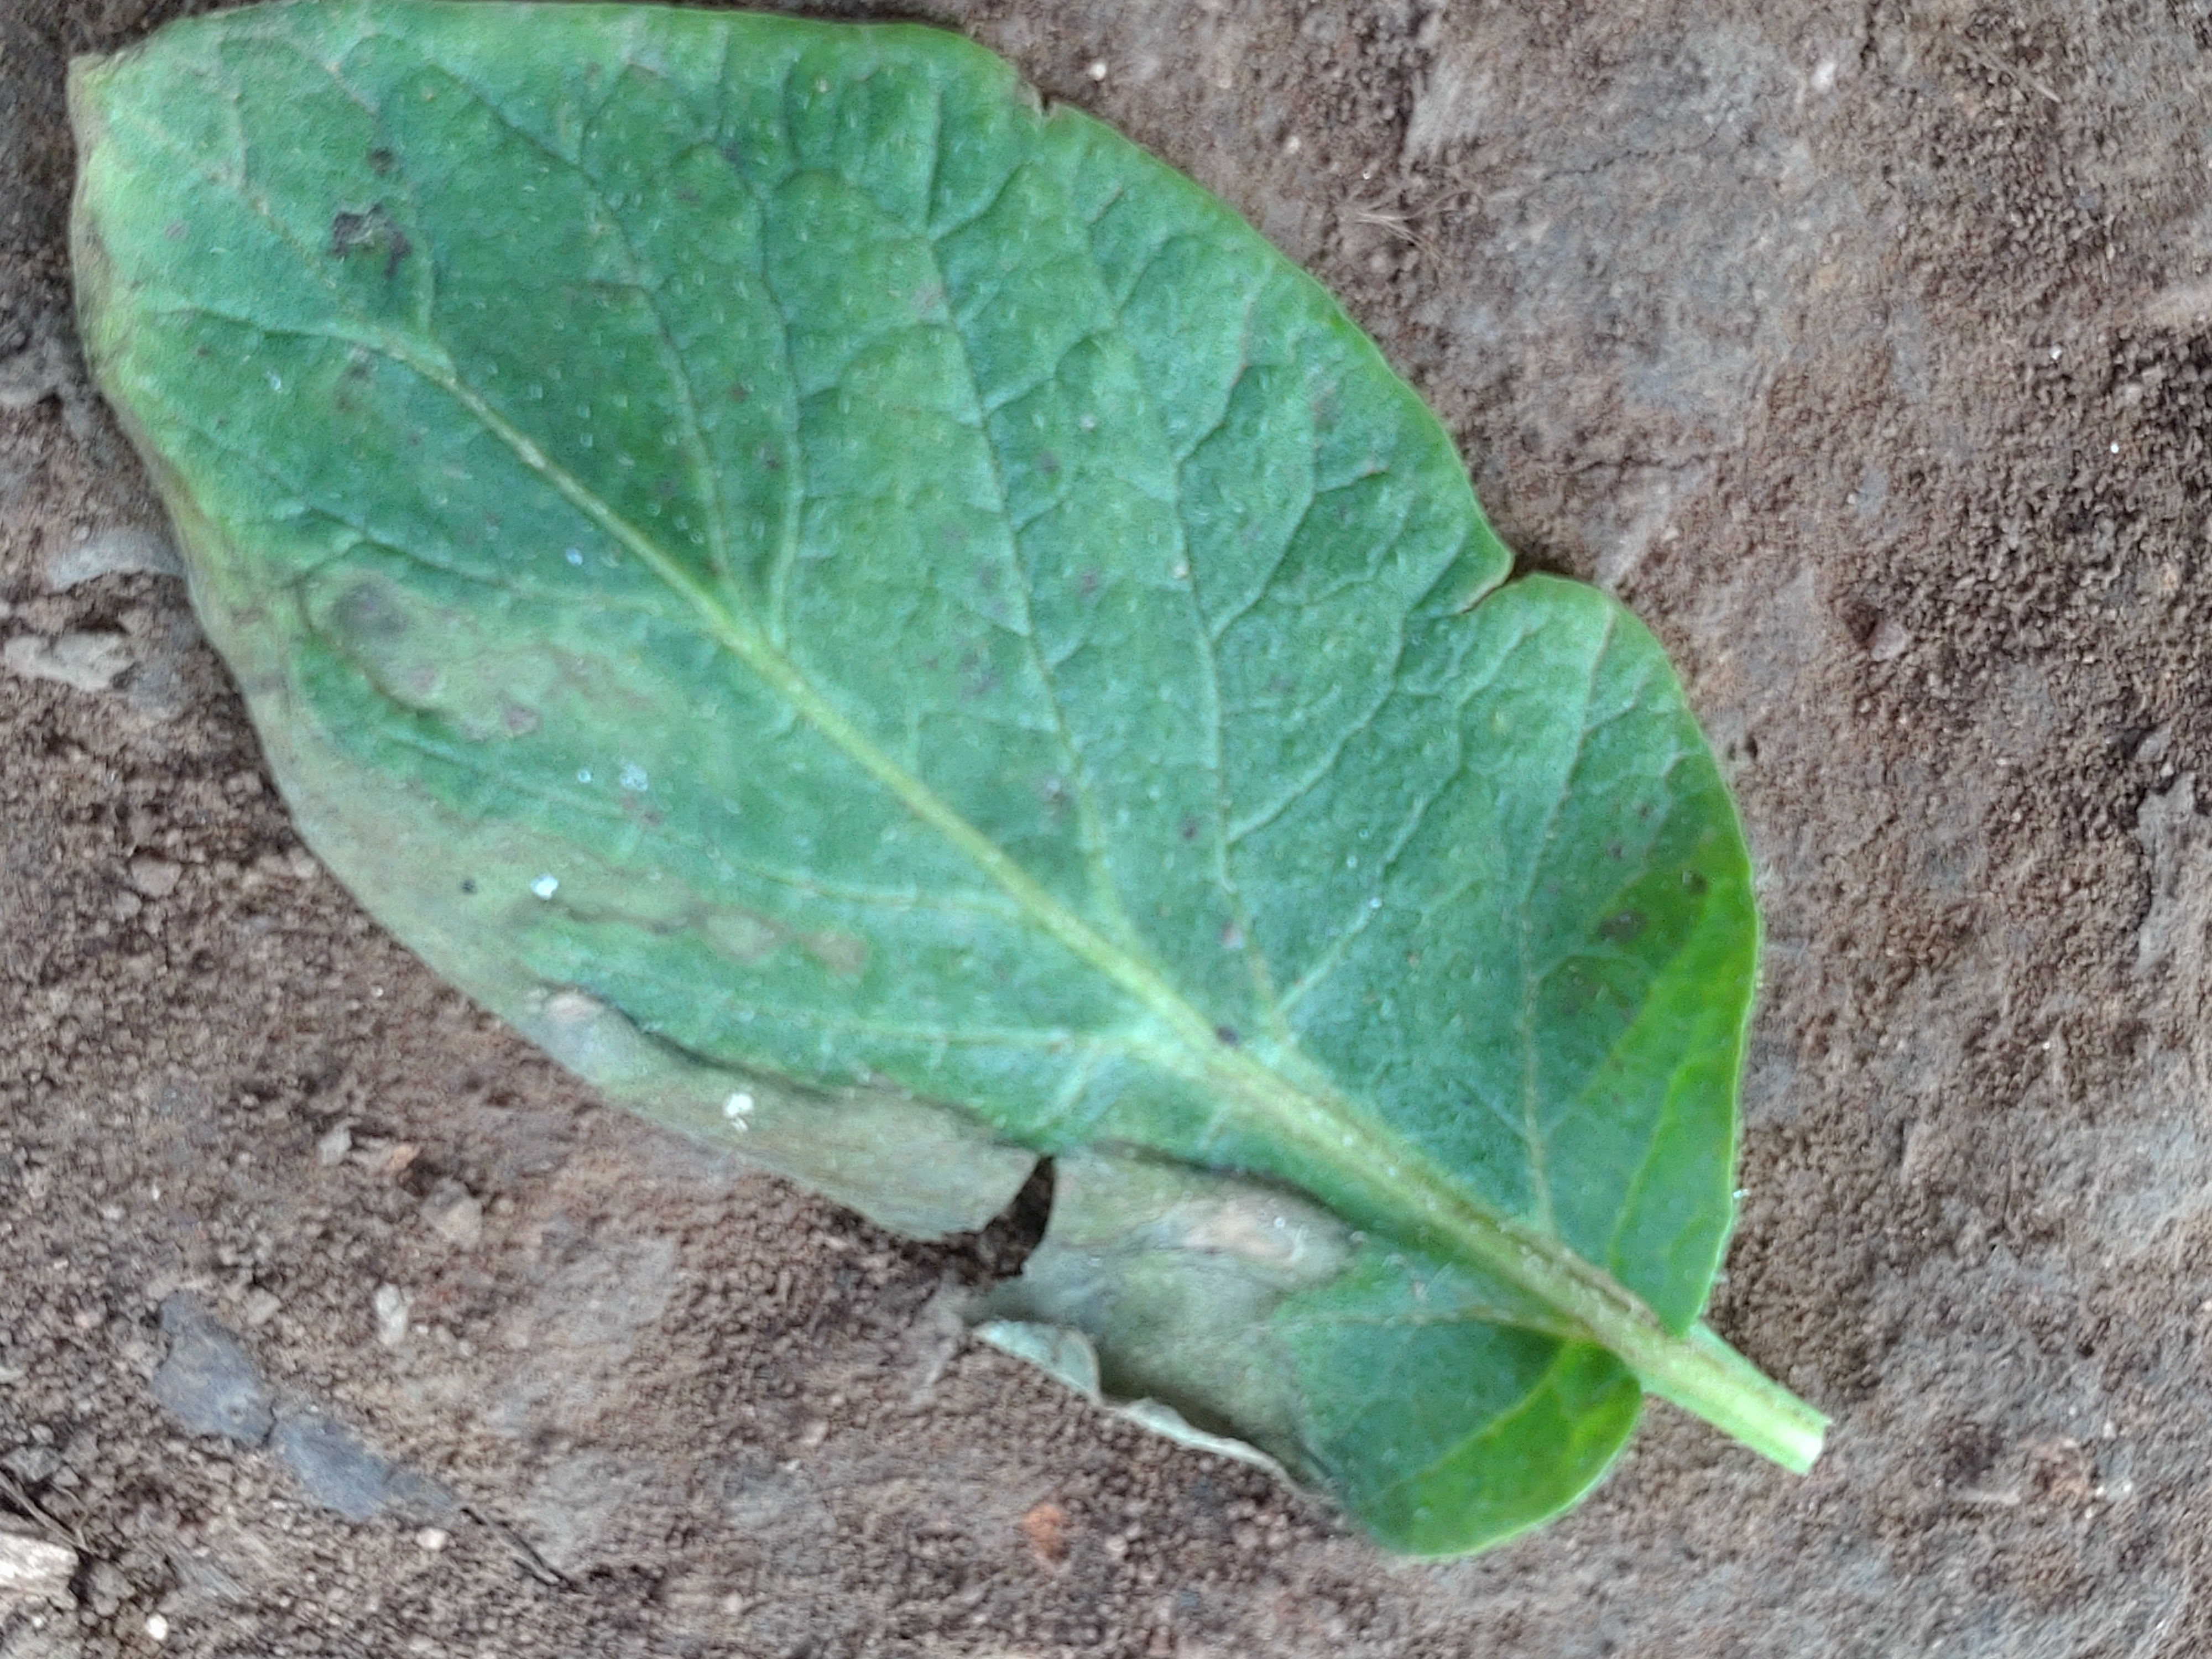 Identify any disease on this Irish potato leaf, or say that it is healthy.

early blight
